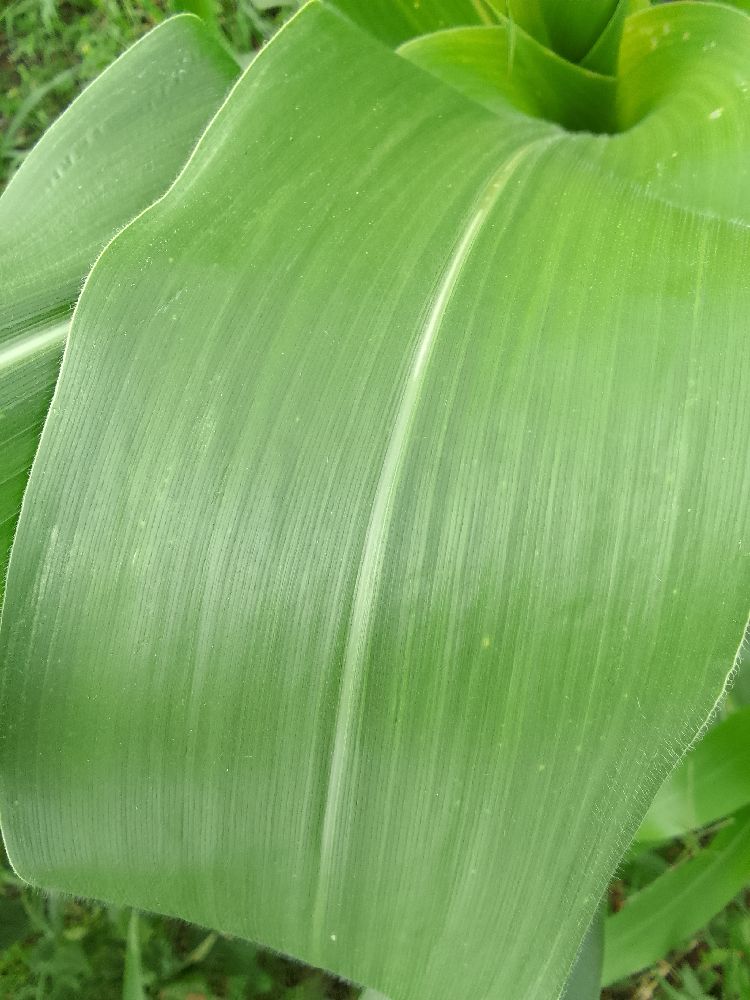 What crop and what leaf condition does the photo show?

maize, healthy
